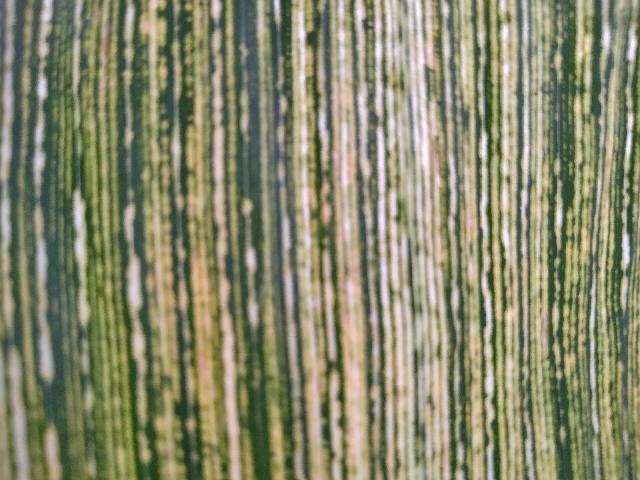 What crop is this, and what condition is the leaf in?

maize, maize streak virus
